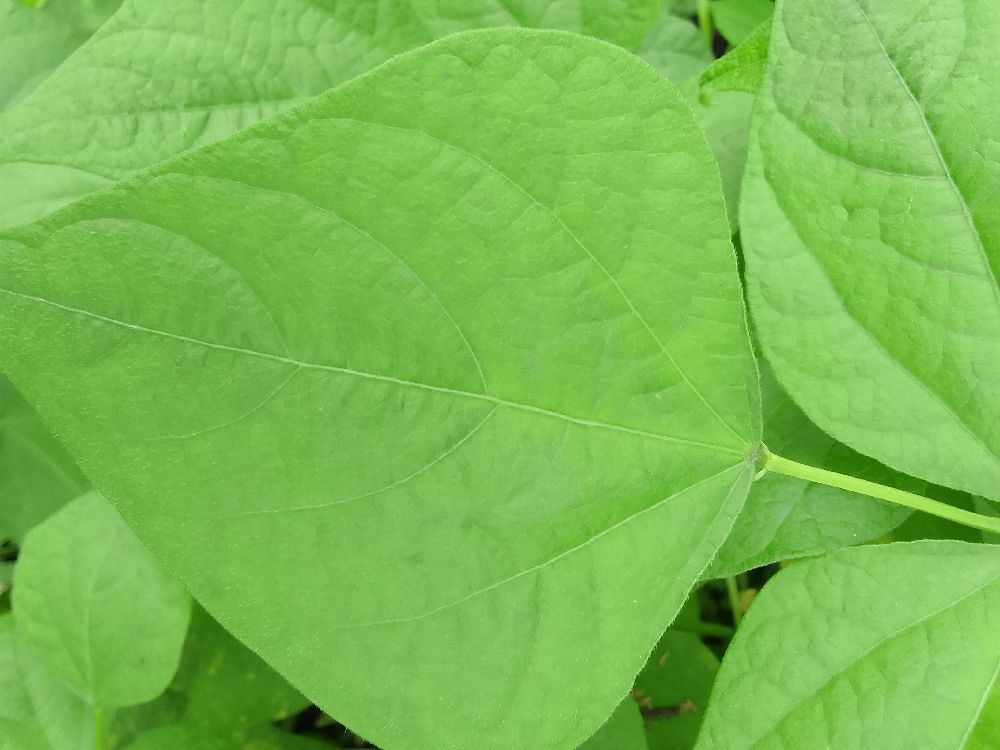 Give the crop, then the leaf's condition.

common bean, healthy
